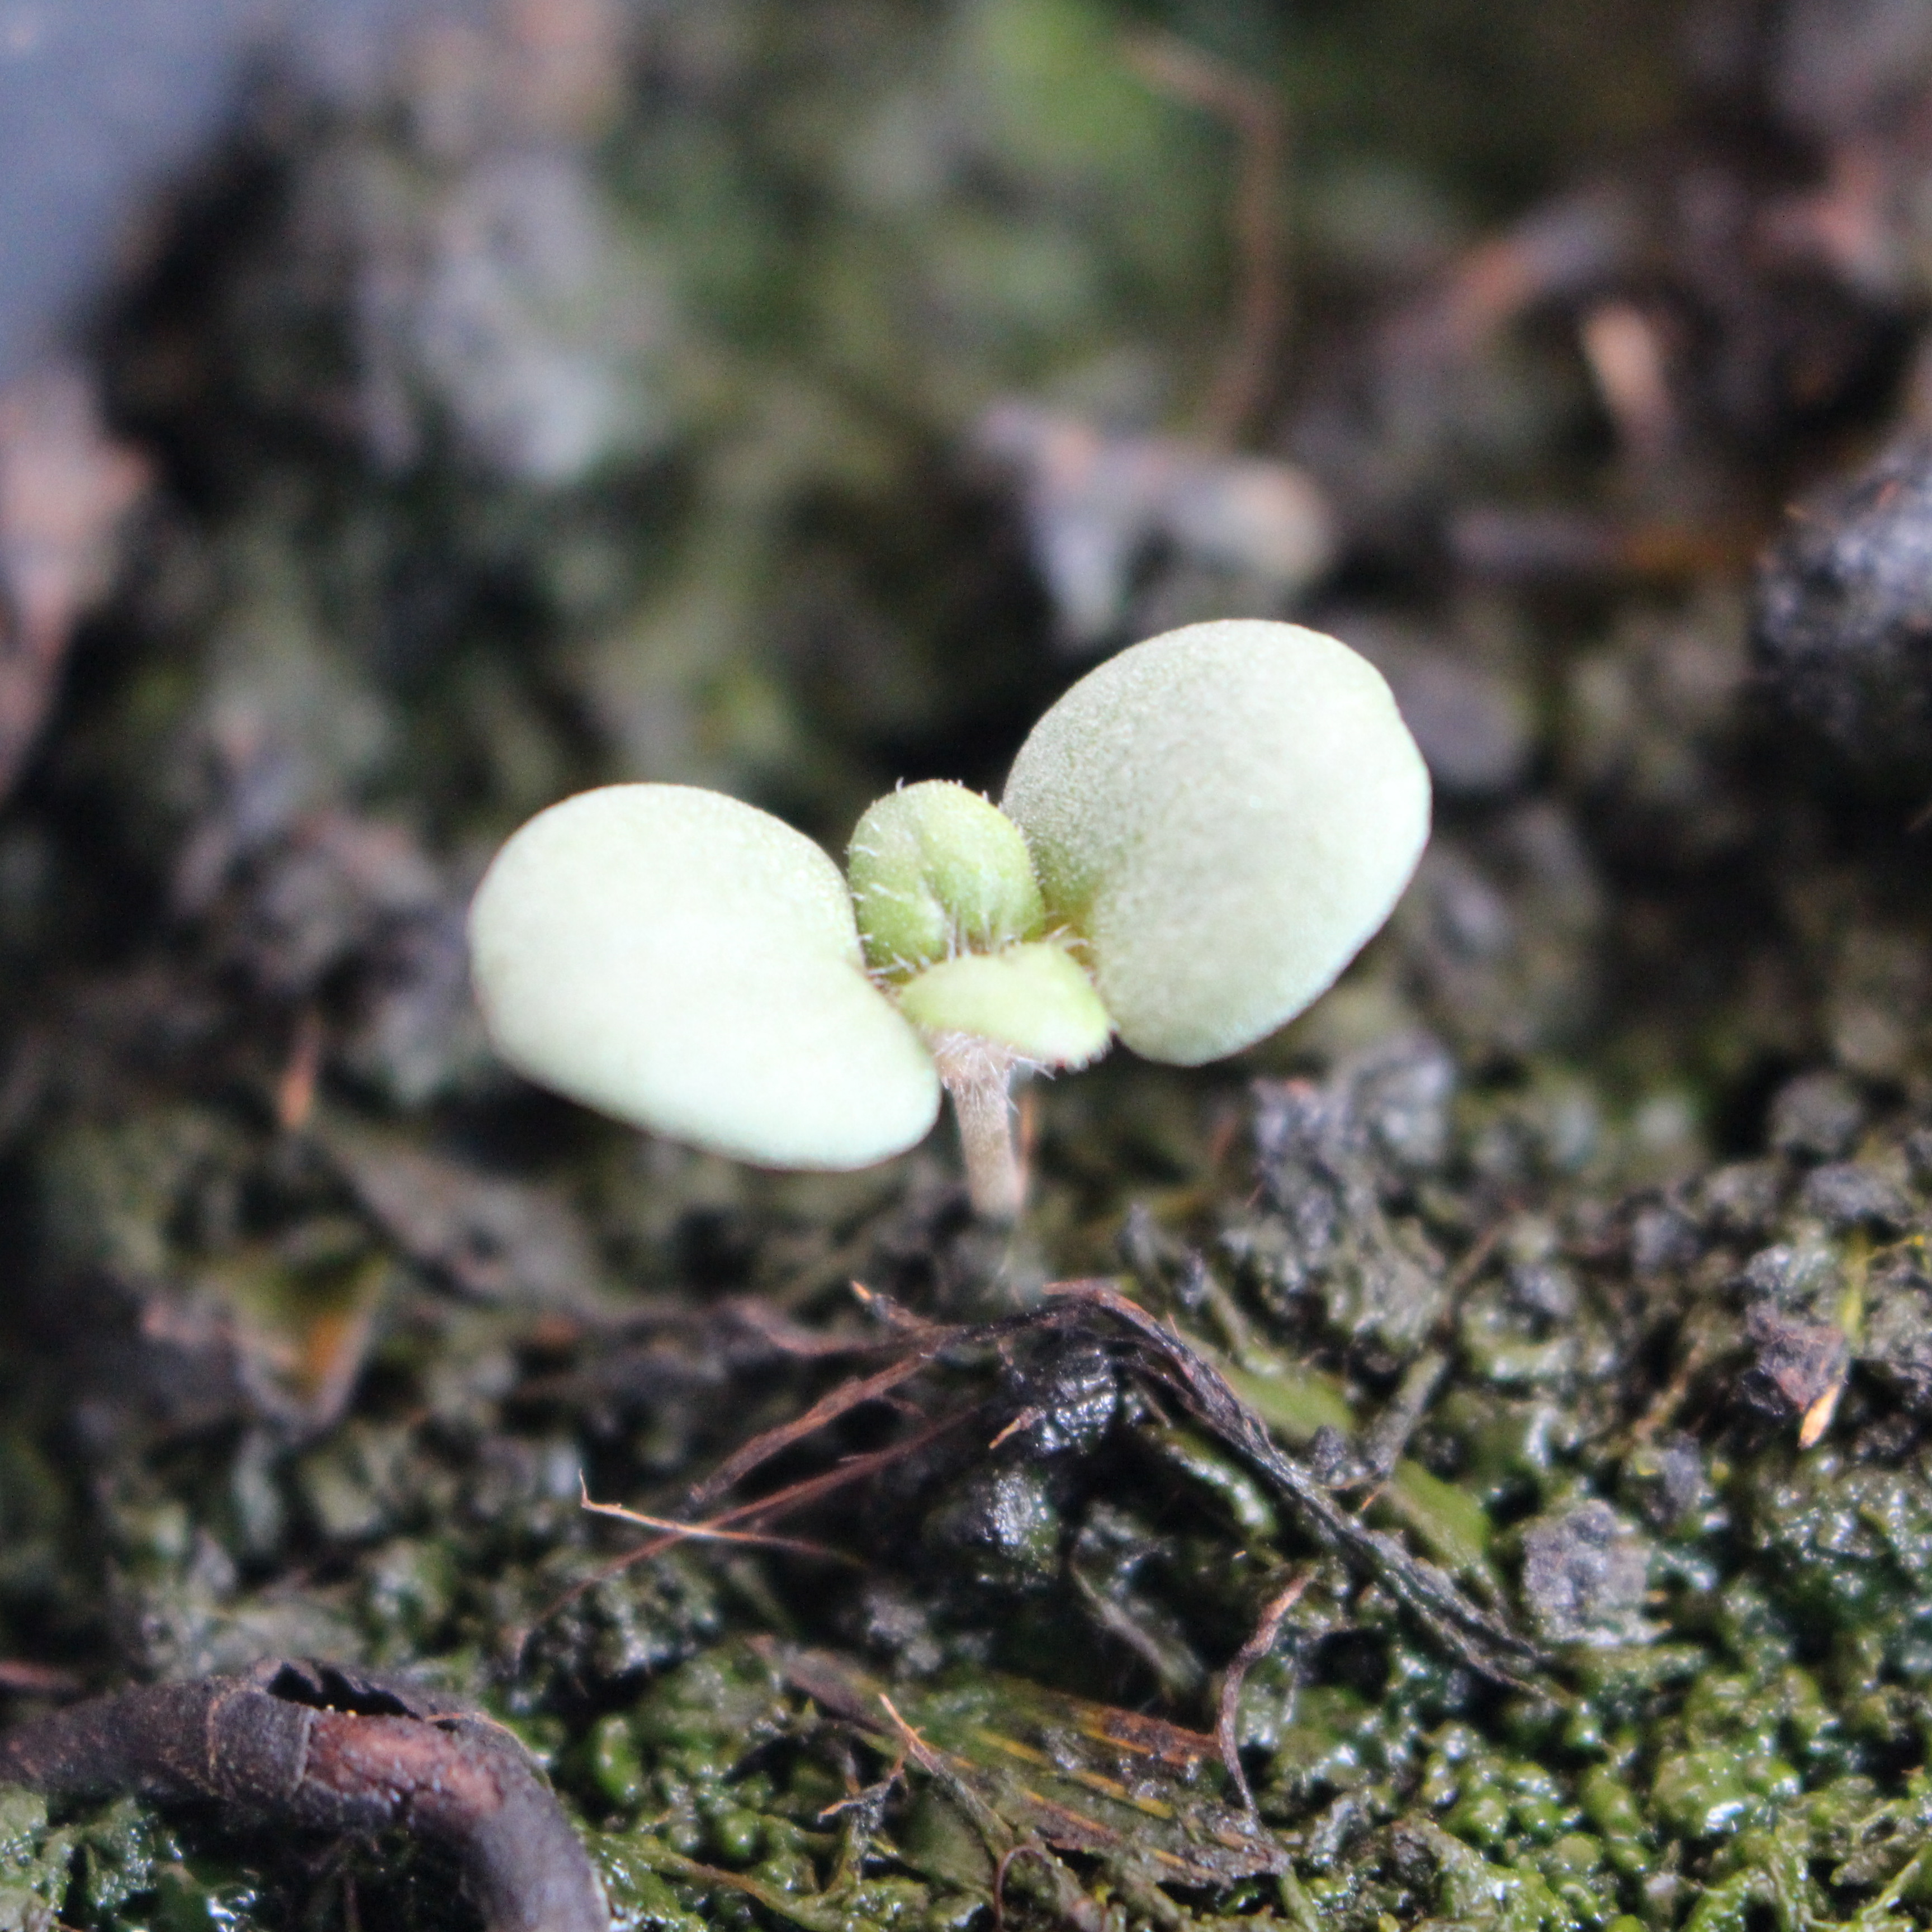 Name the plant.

Veronica persica
